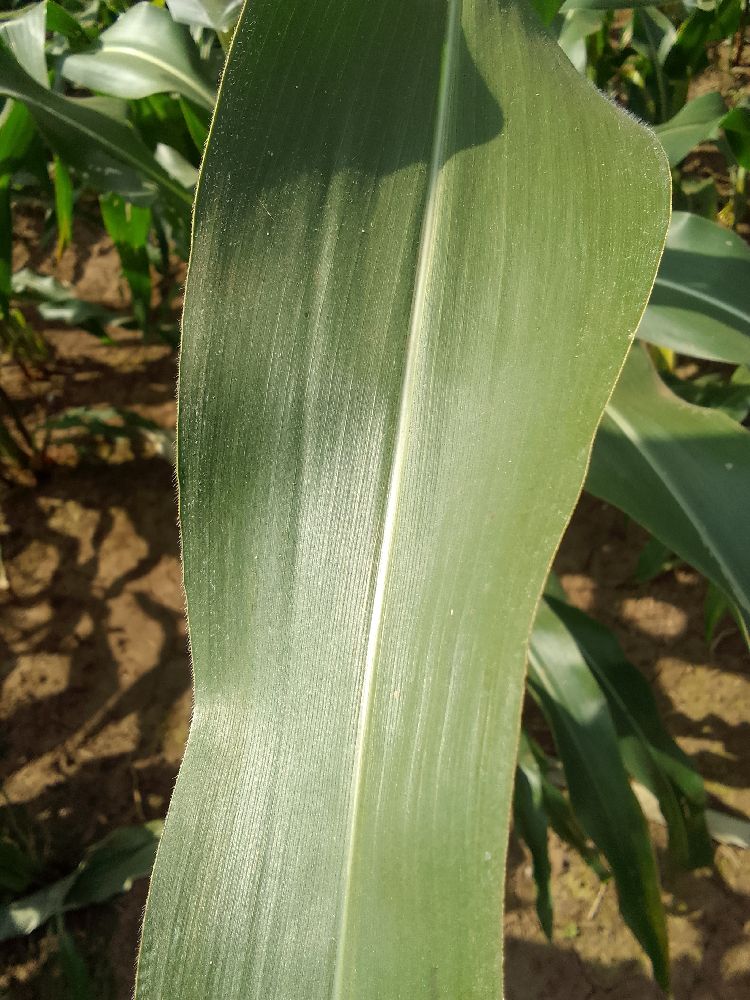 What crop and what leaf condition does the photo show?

maize, healthy
